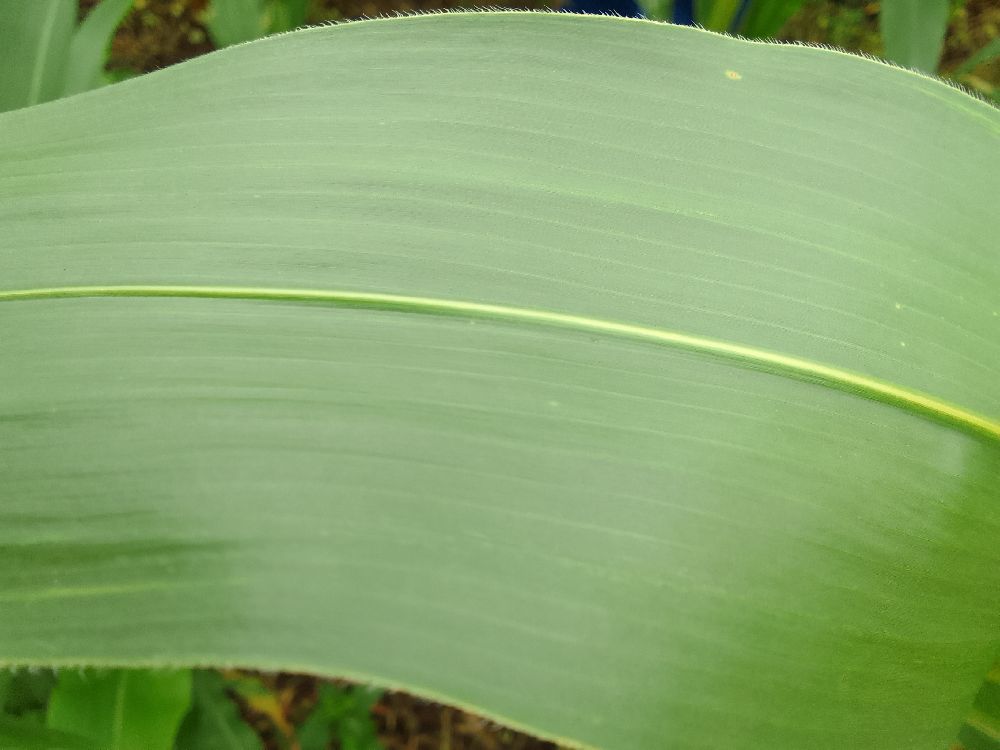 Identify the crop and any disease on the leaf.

maize, healthy
